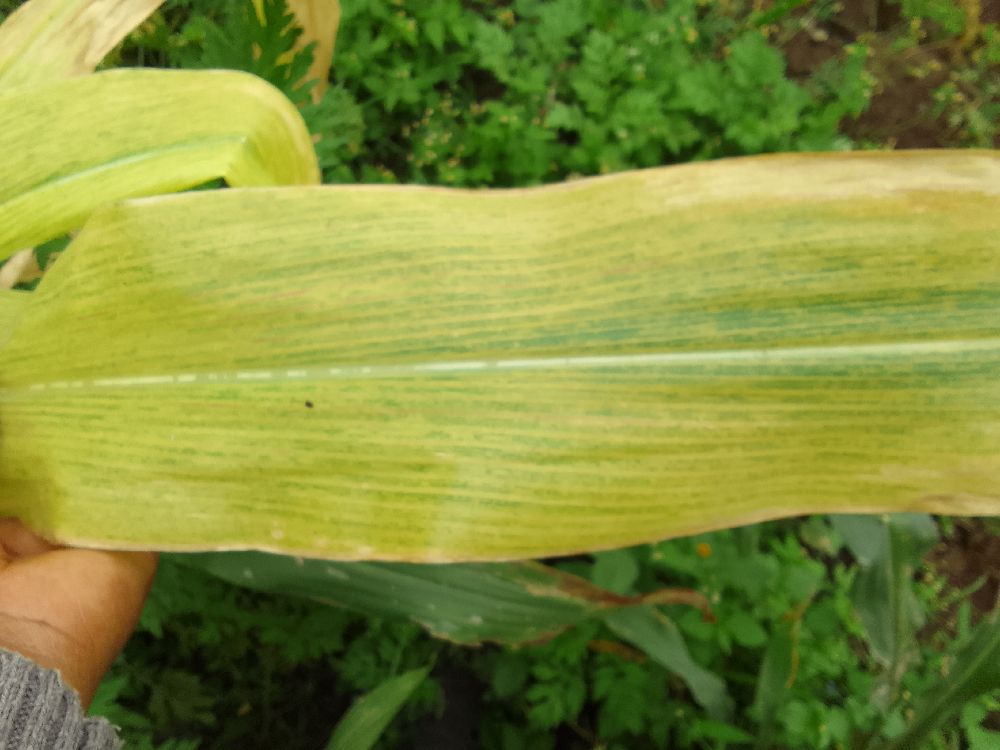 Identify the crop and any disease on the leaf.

maize, maize lethal necrosis
